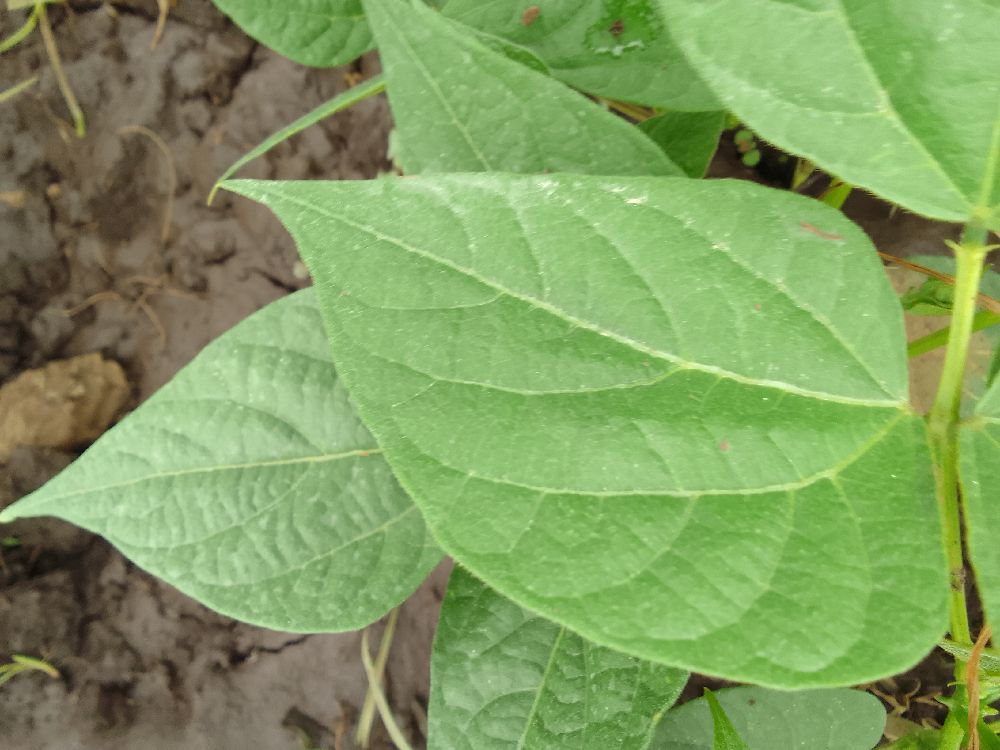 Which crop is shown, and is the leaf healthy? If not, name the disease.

common bean, healthy
